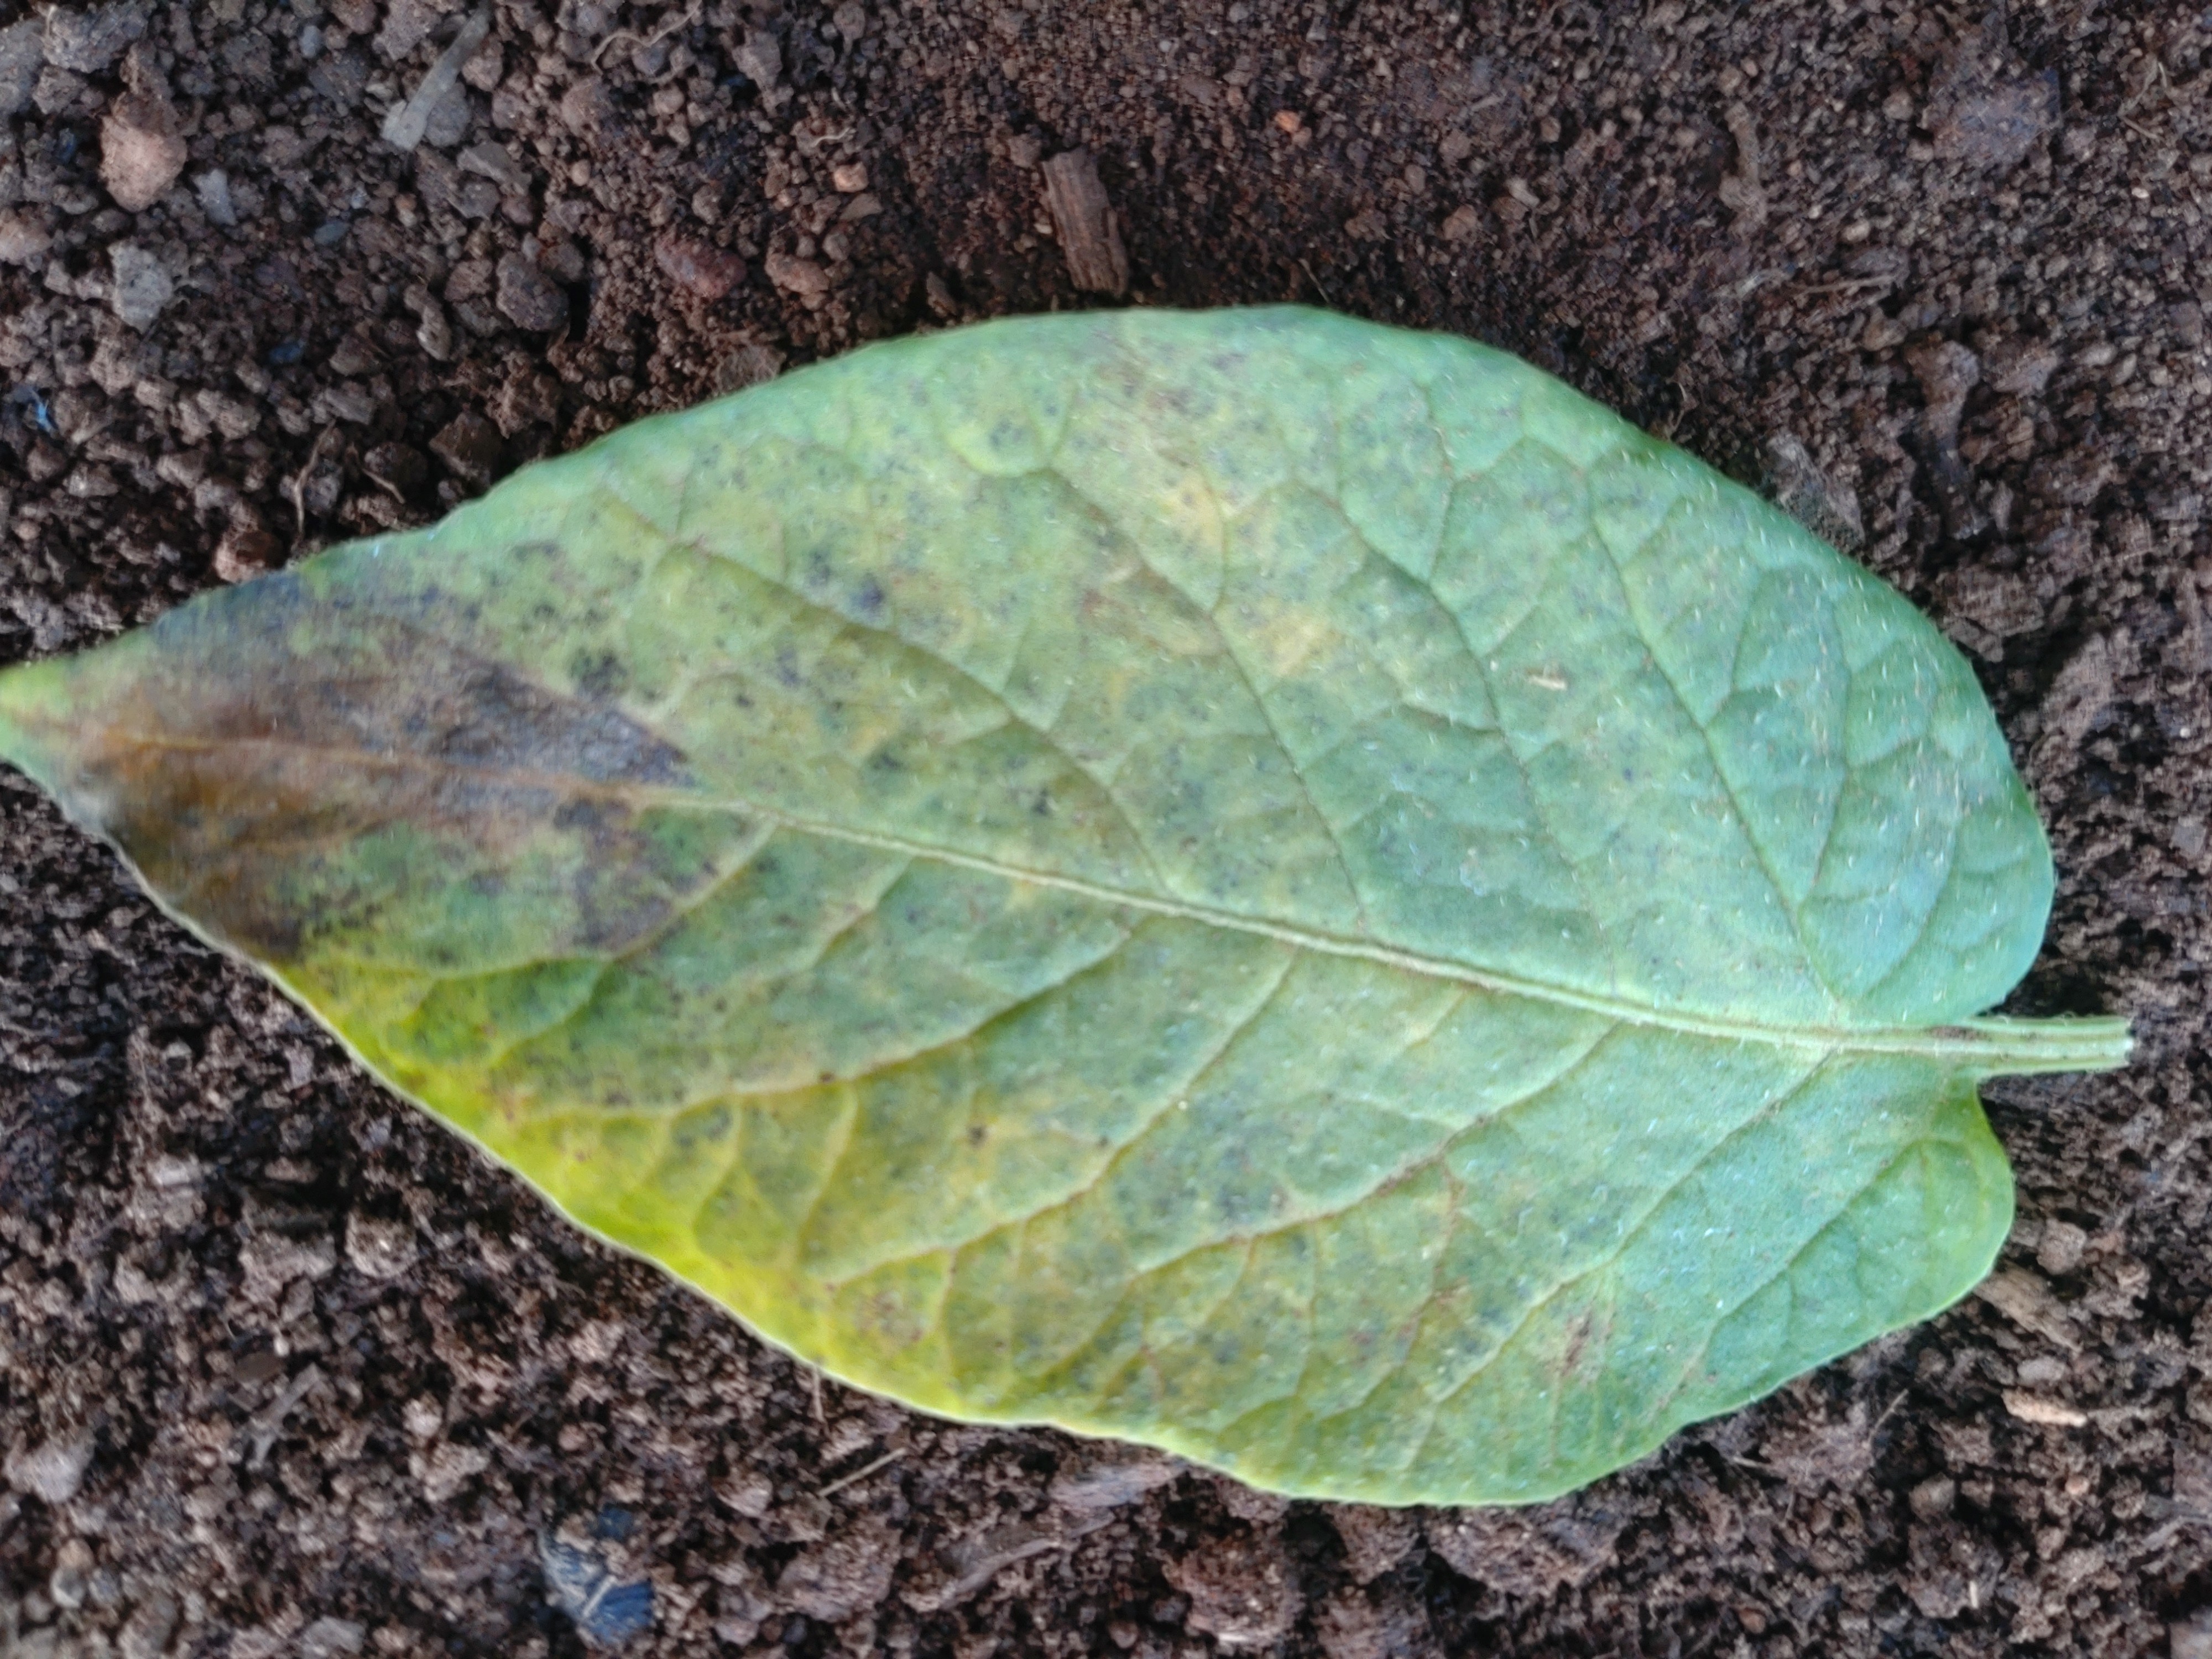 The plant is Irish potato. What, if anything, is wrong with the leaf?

late blight
